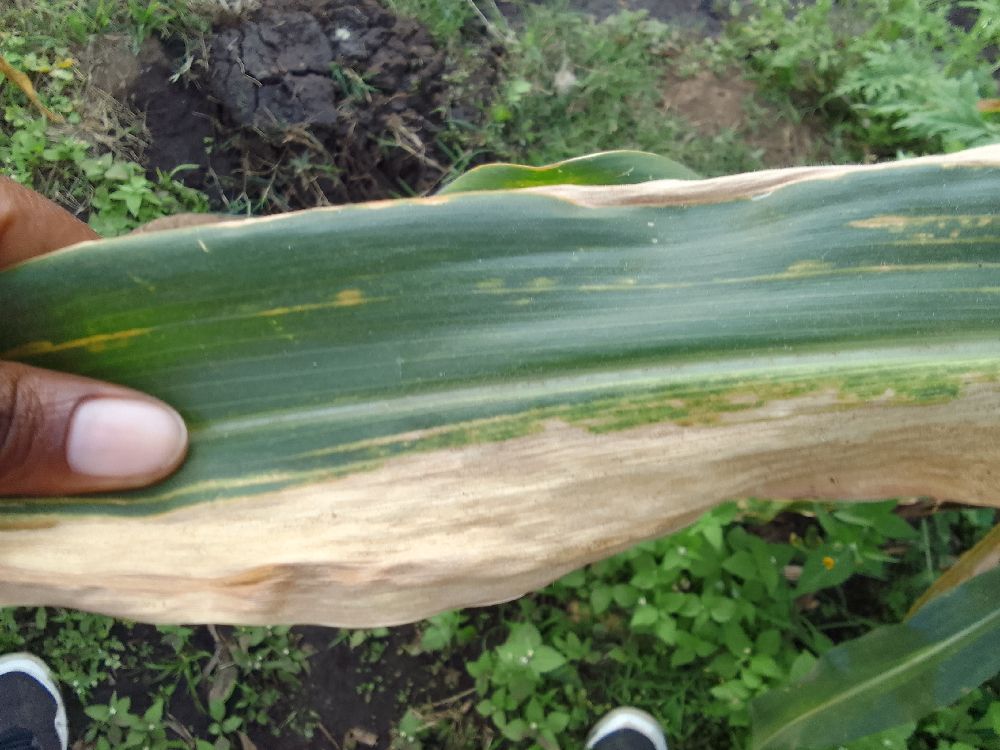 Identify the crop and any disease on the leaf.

maize, maize lethal necrosis
